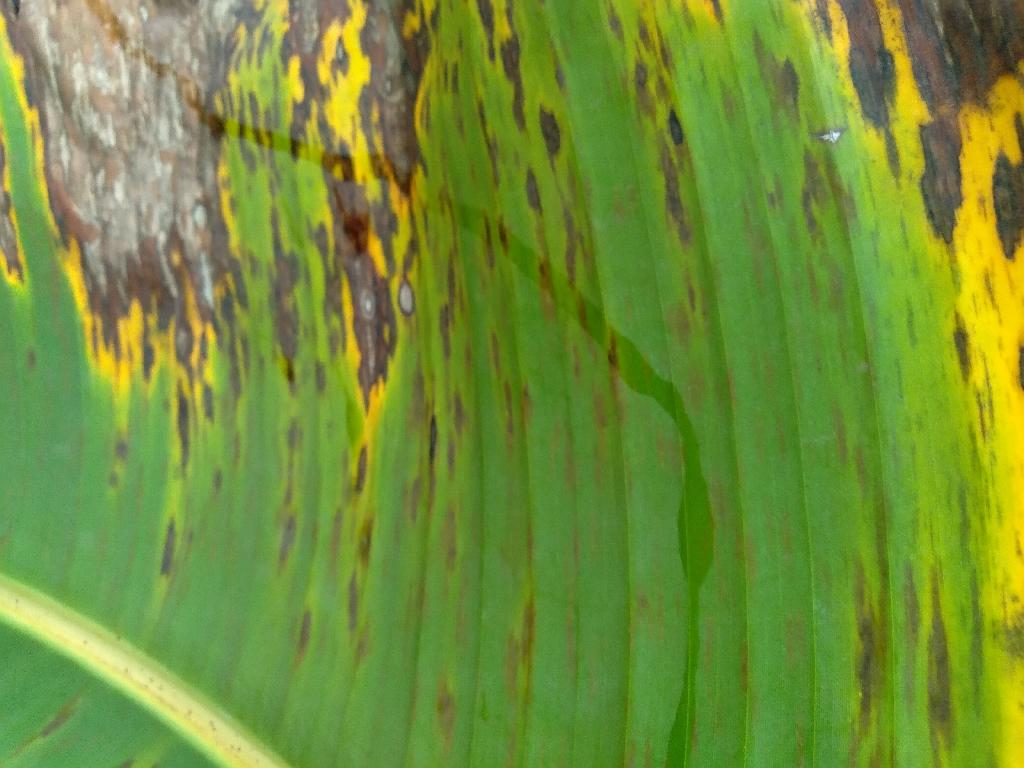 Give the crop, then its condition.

banana, black sigatoka
